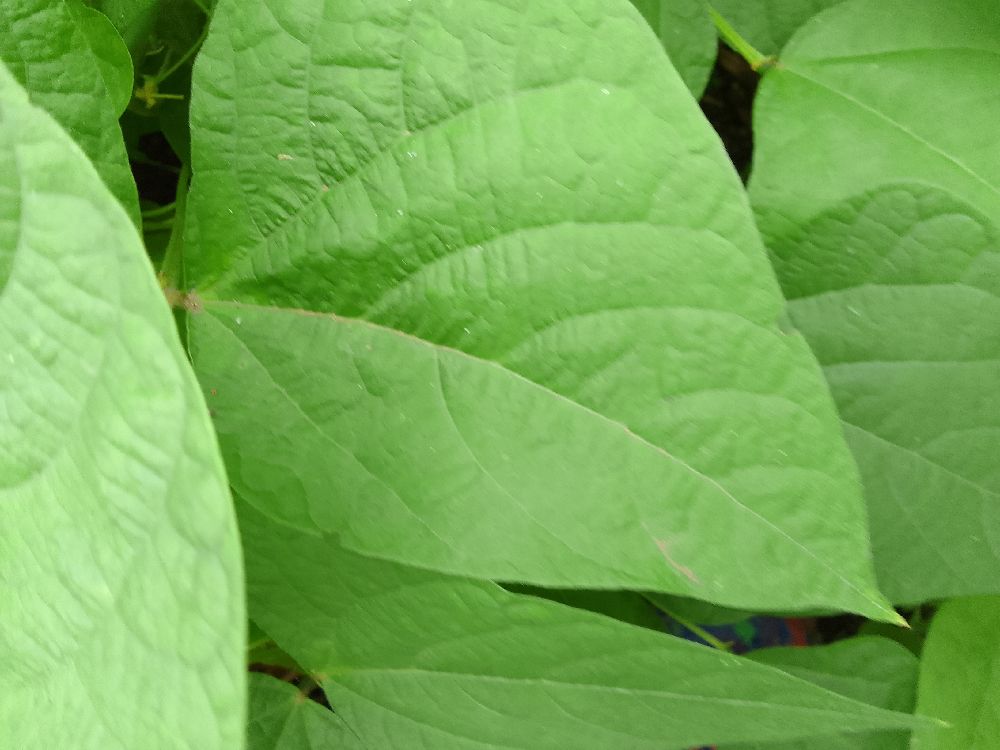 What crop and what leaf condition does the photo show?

common bean, healthy
